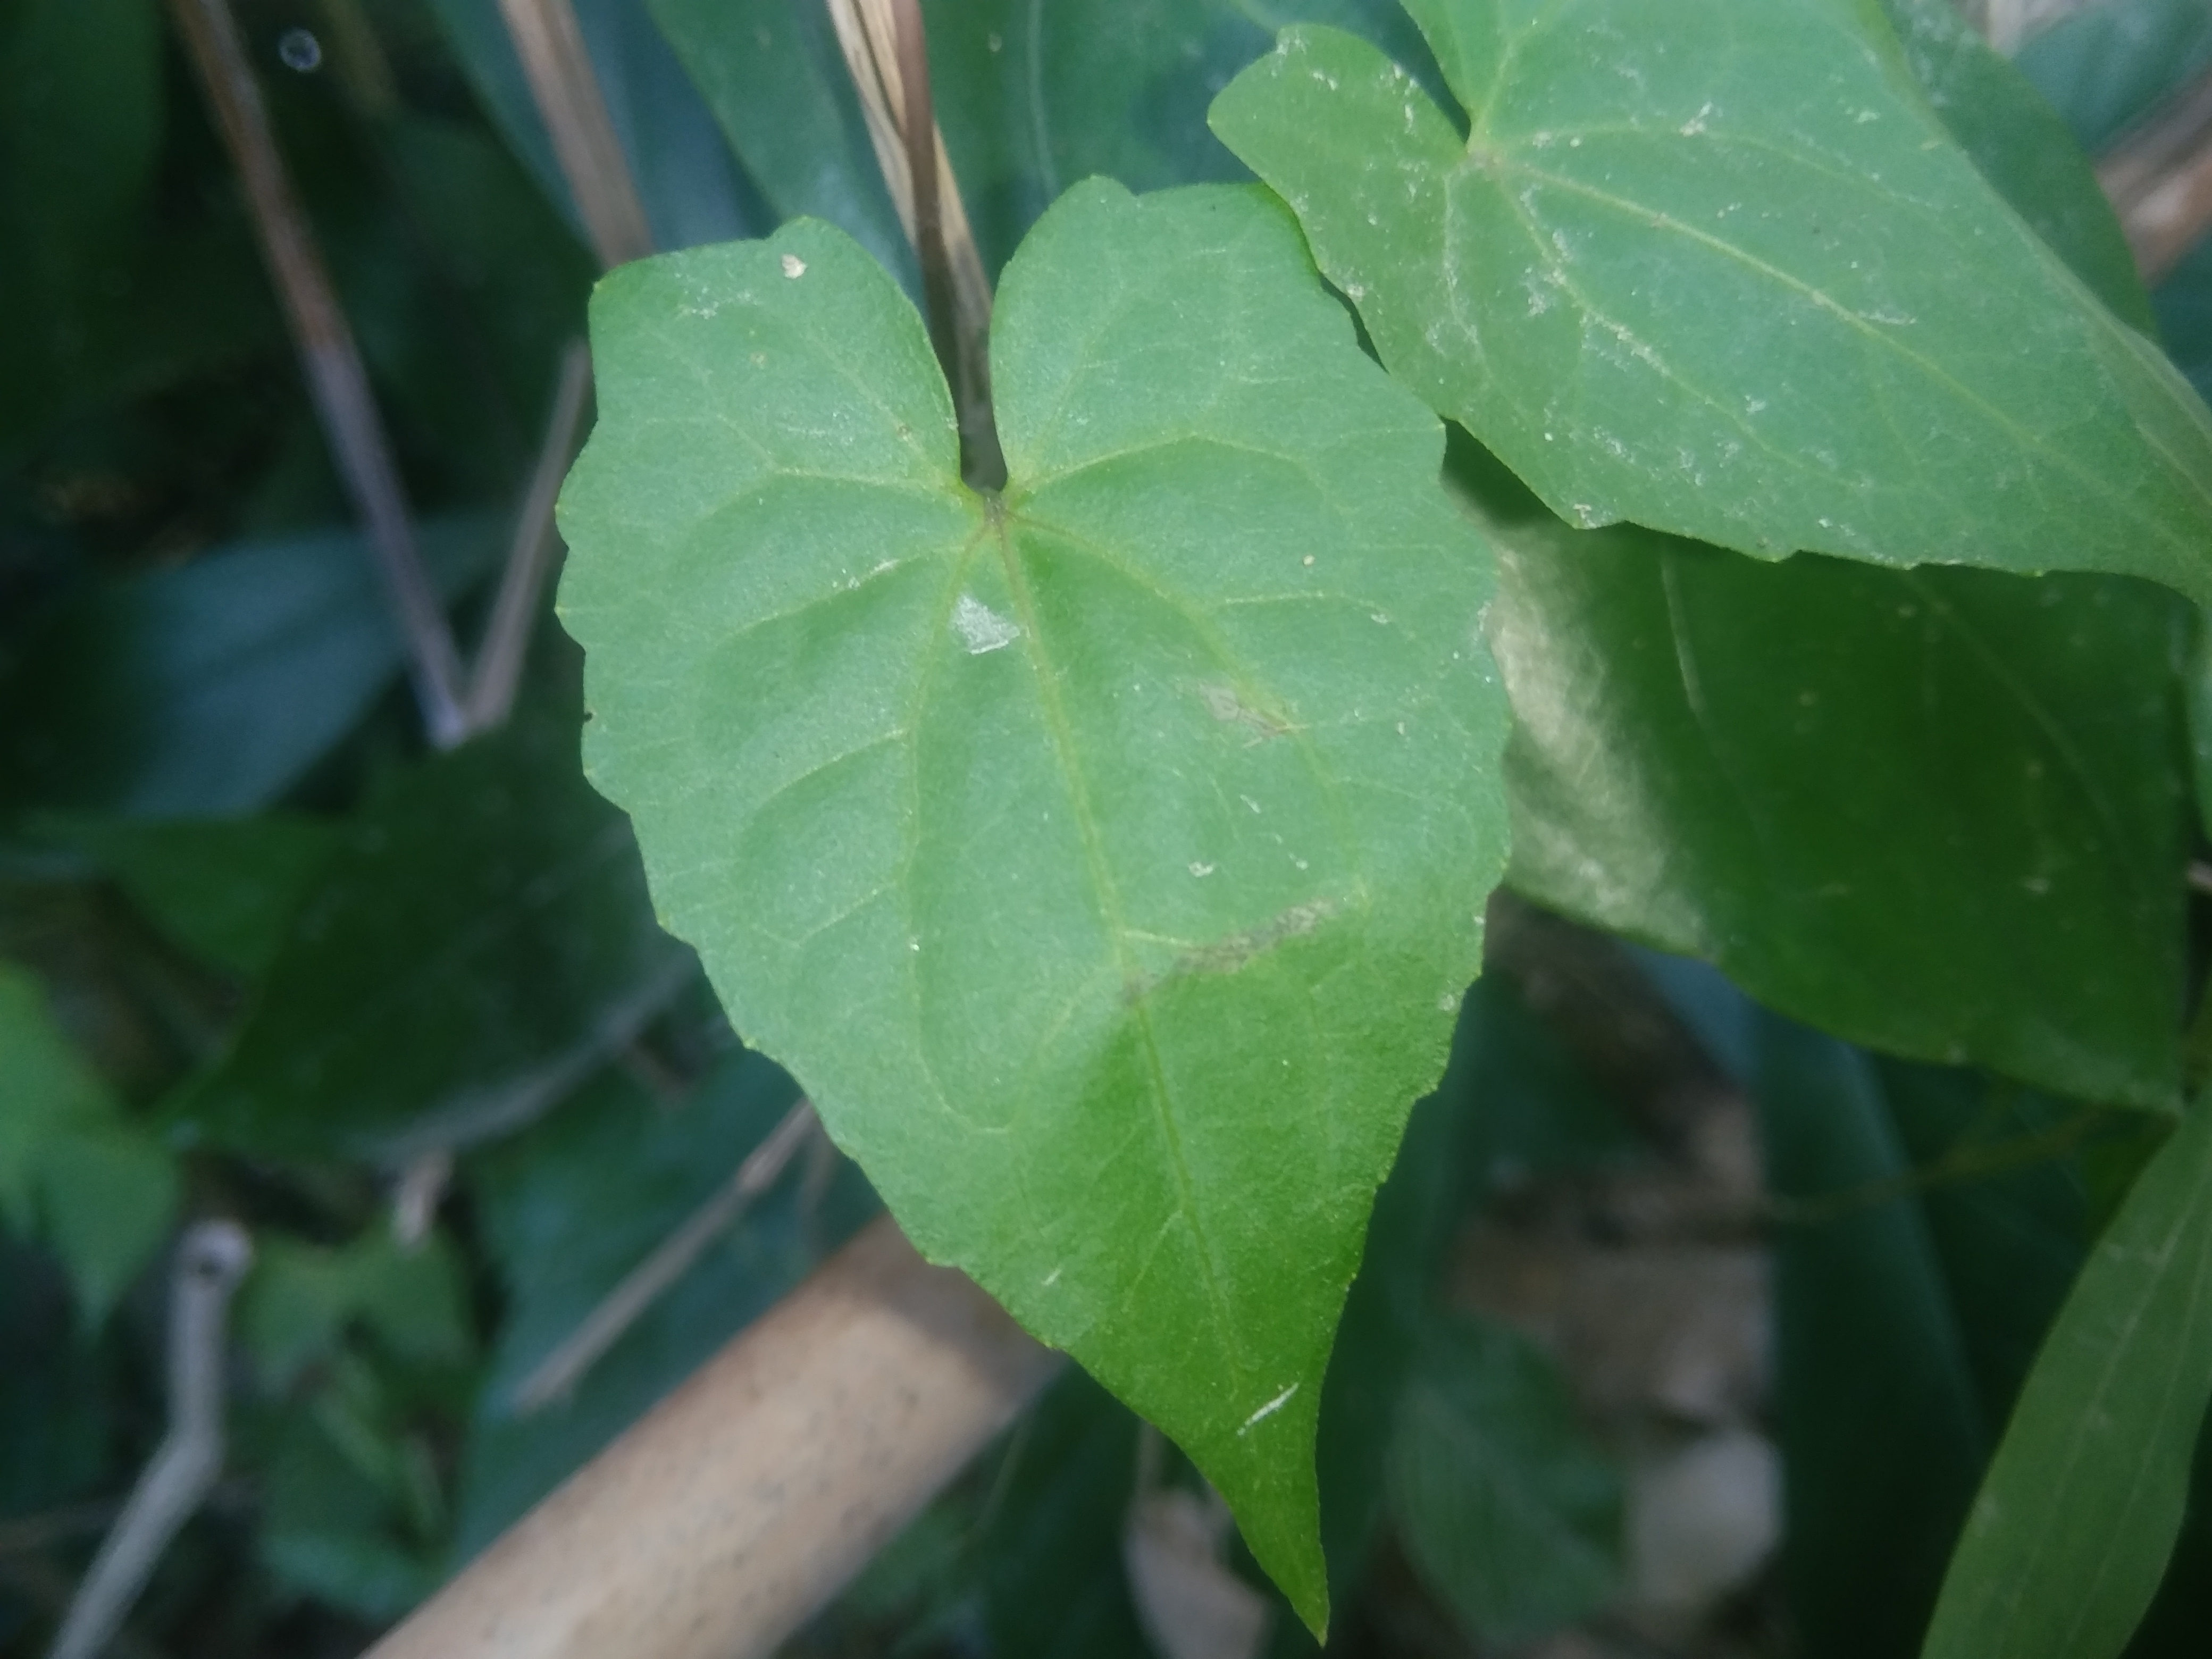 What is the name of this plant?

bitter vine
